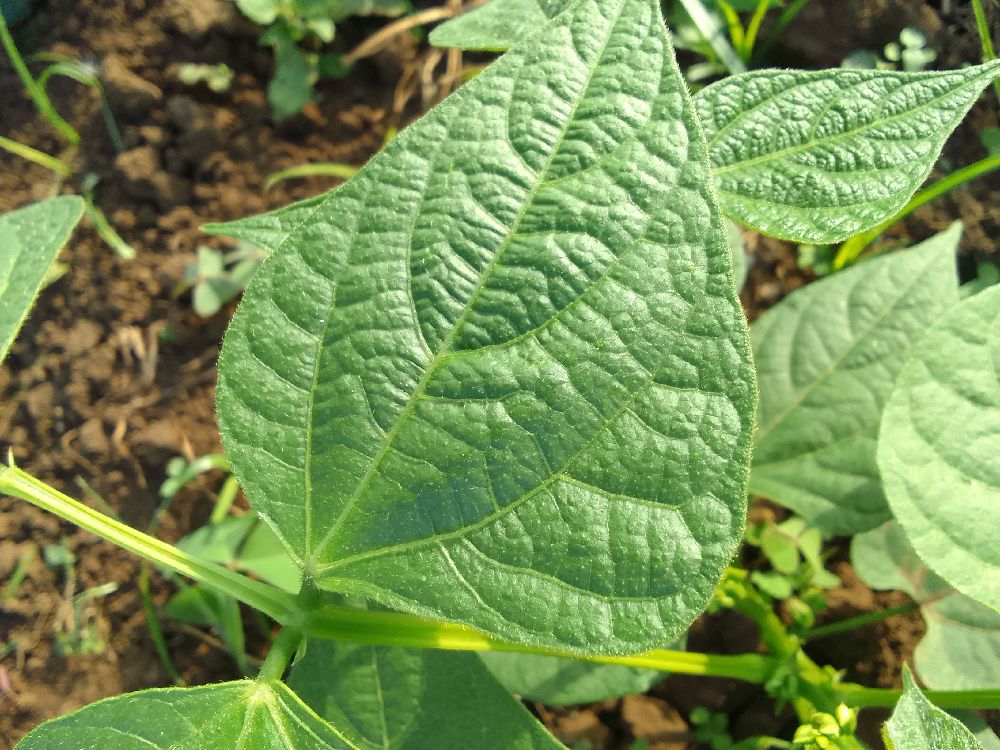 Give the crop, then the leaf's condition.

common bean, healthy
